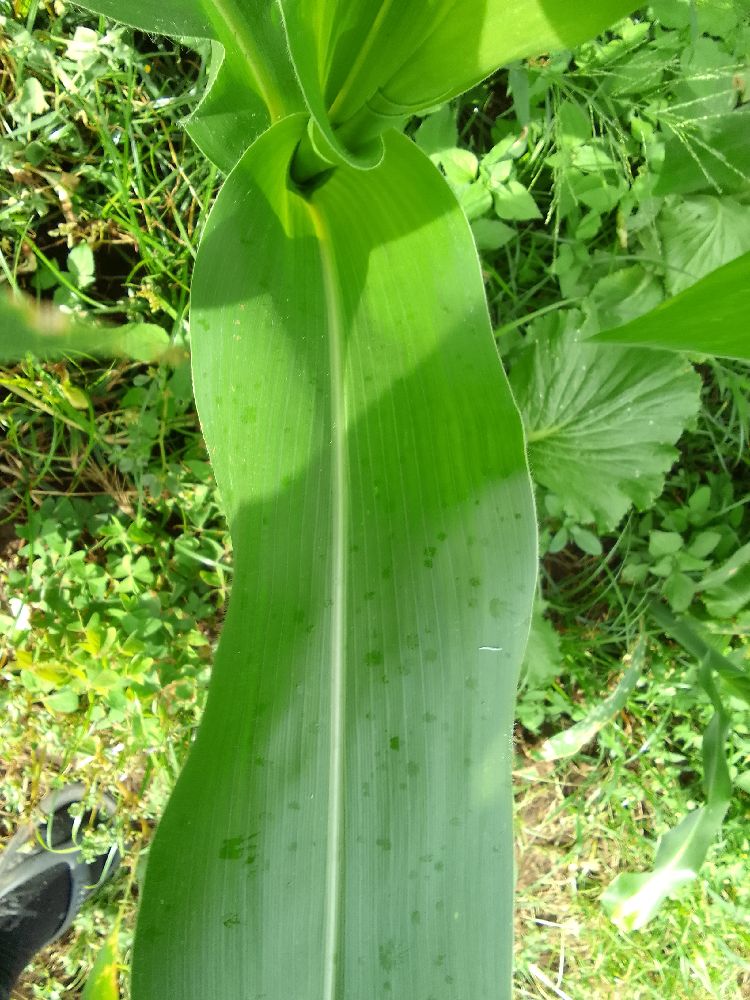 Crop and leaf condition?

maize, healthy
